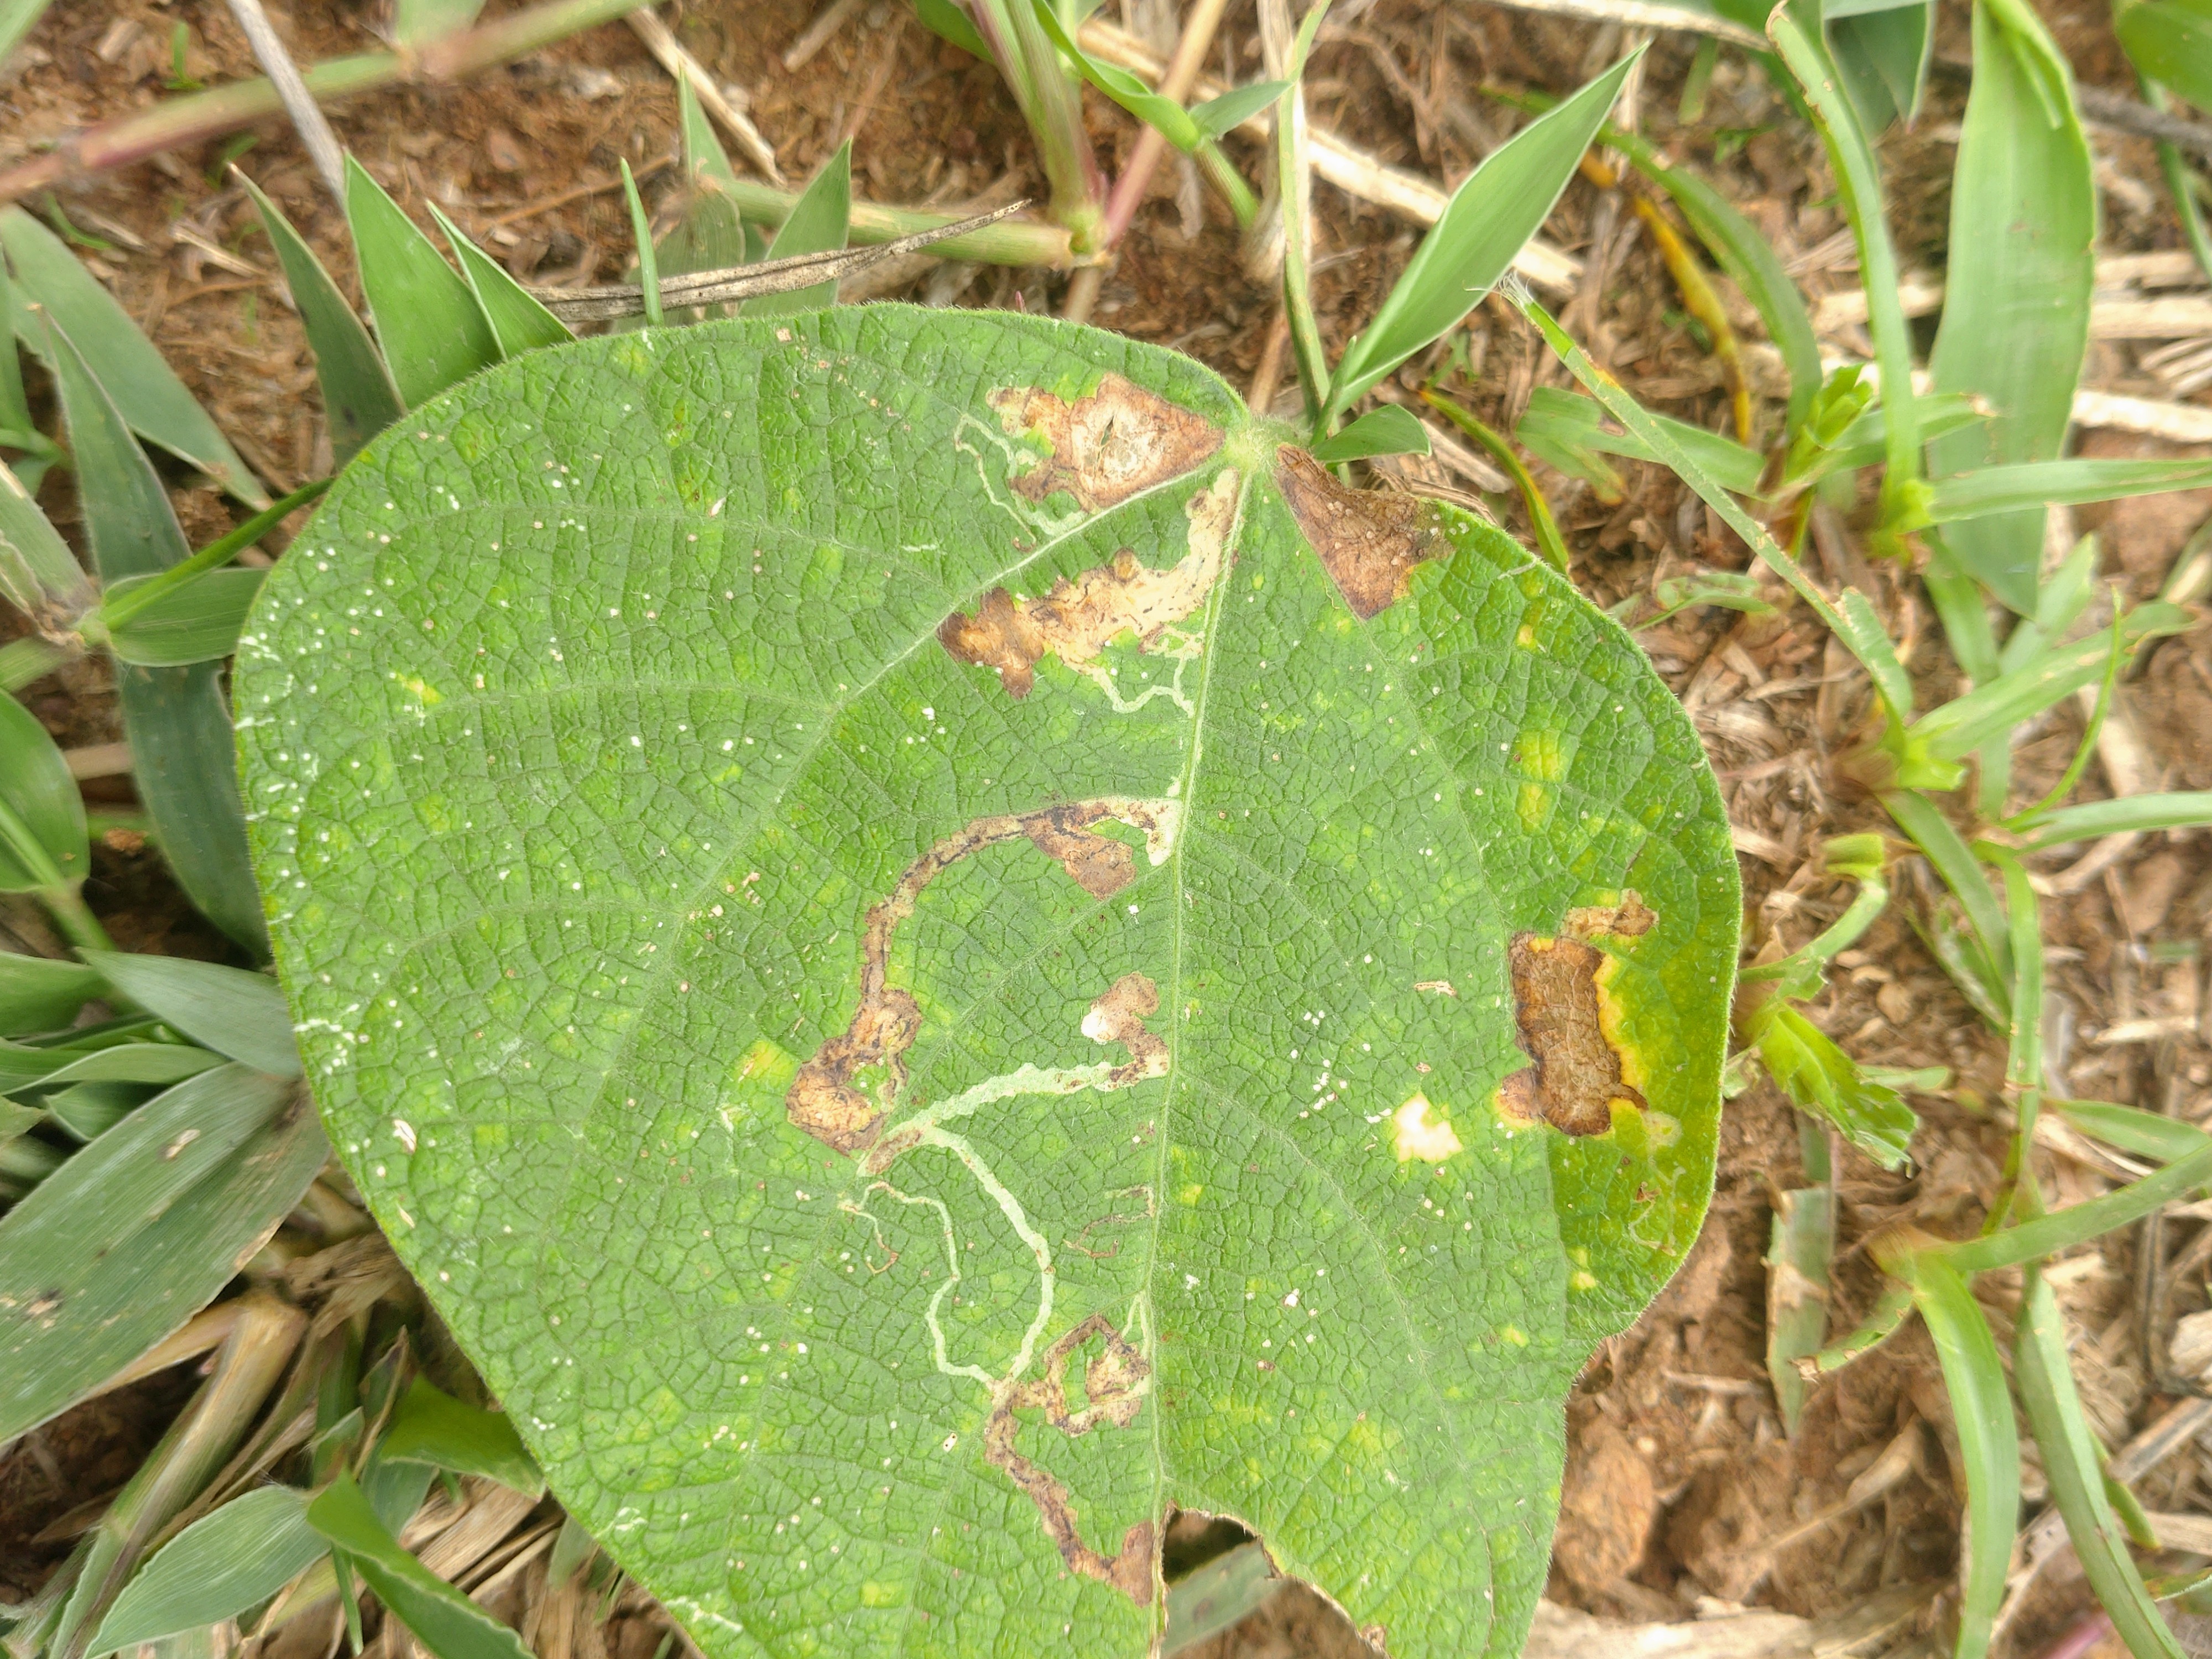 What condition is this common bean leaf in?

anthracnose
